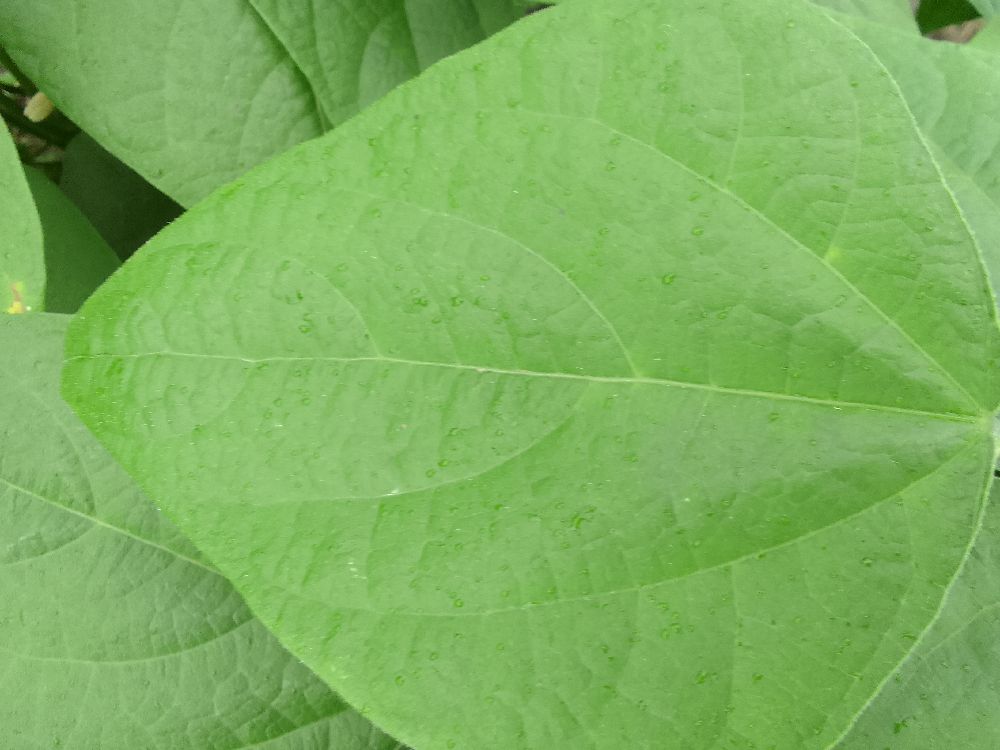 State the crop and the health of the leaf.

common bean, healthy
